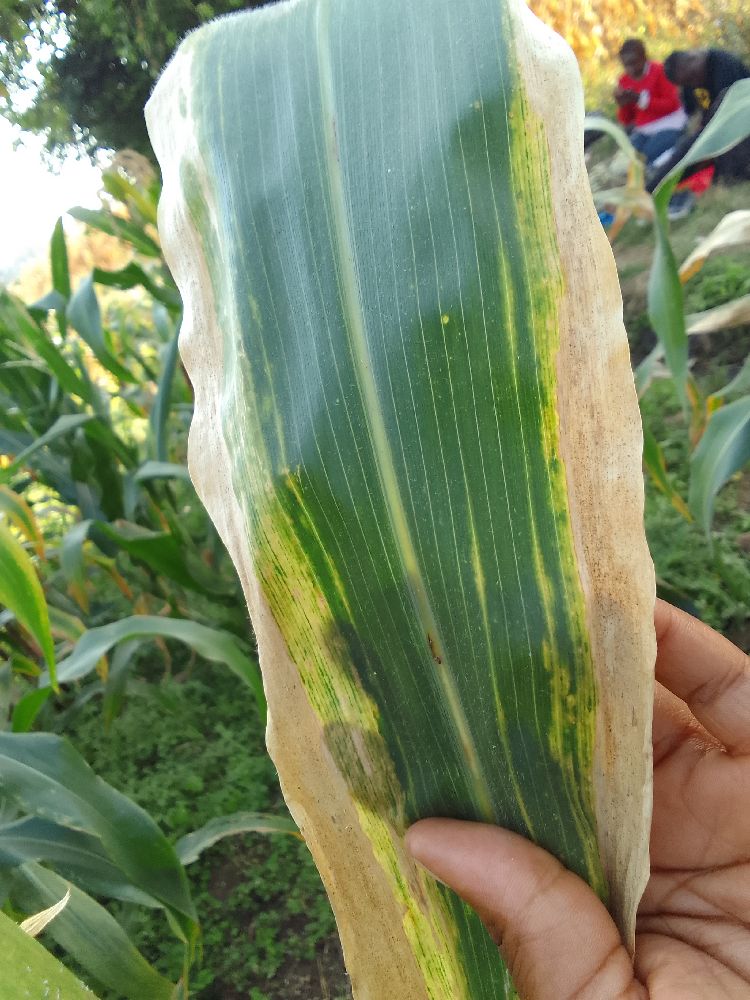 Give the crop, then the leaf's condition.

maize, maize lethal necrosis
